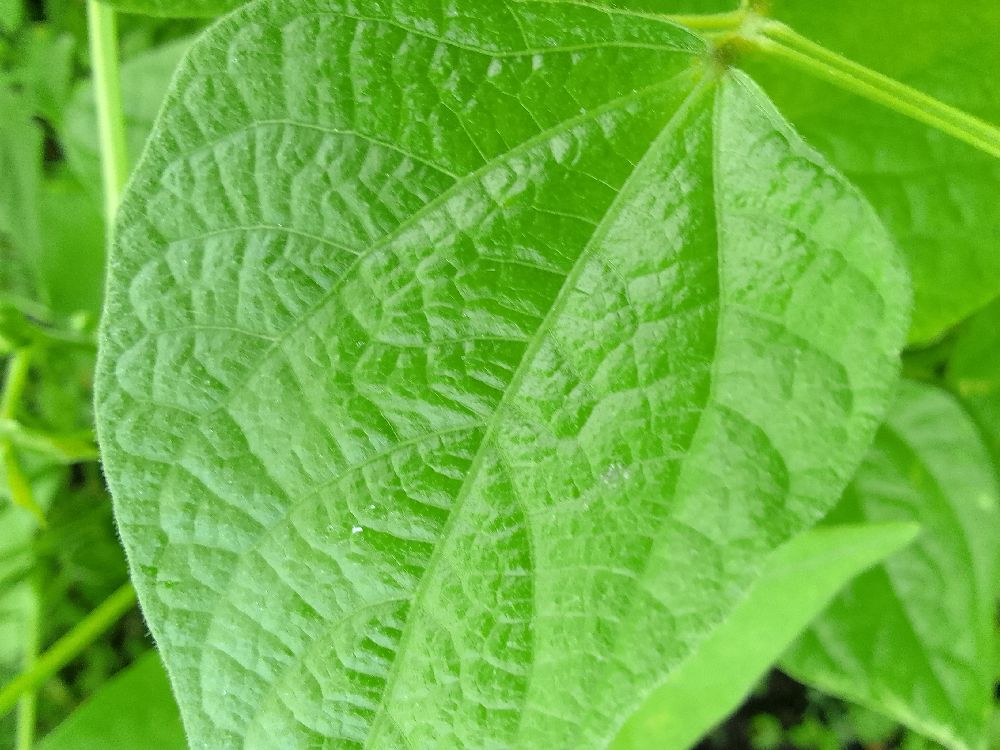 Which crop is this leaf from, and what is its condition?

common bean, healthy
